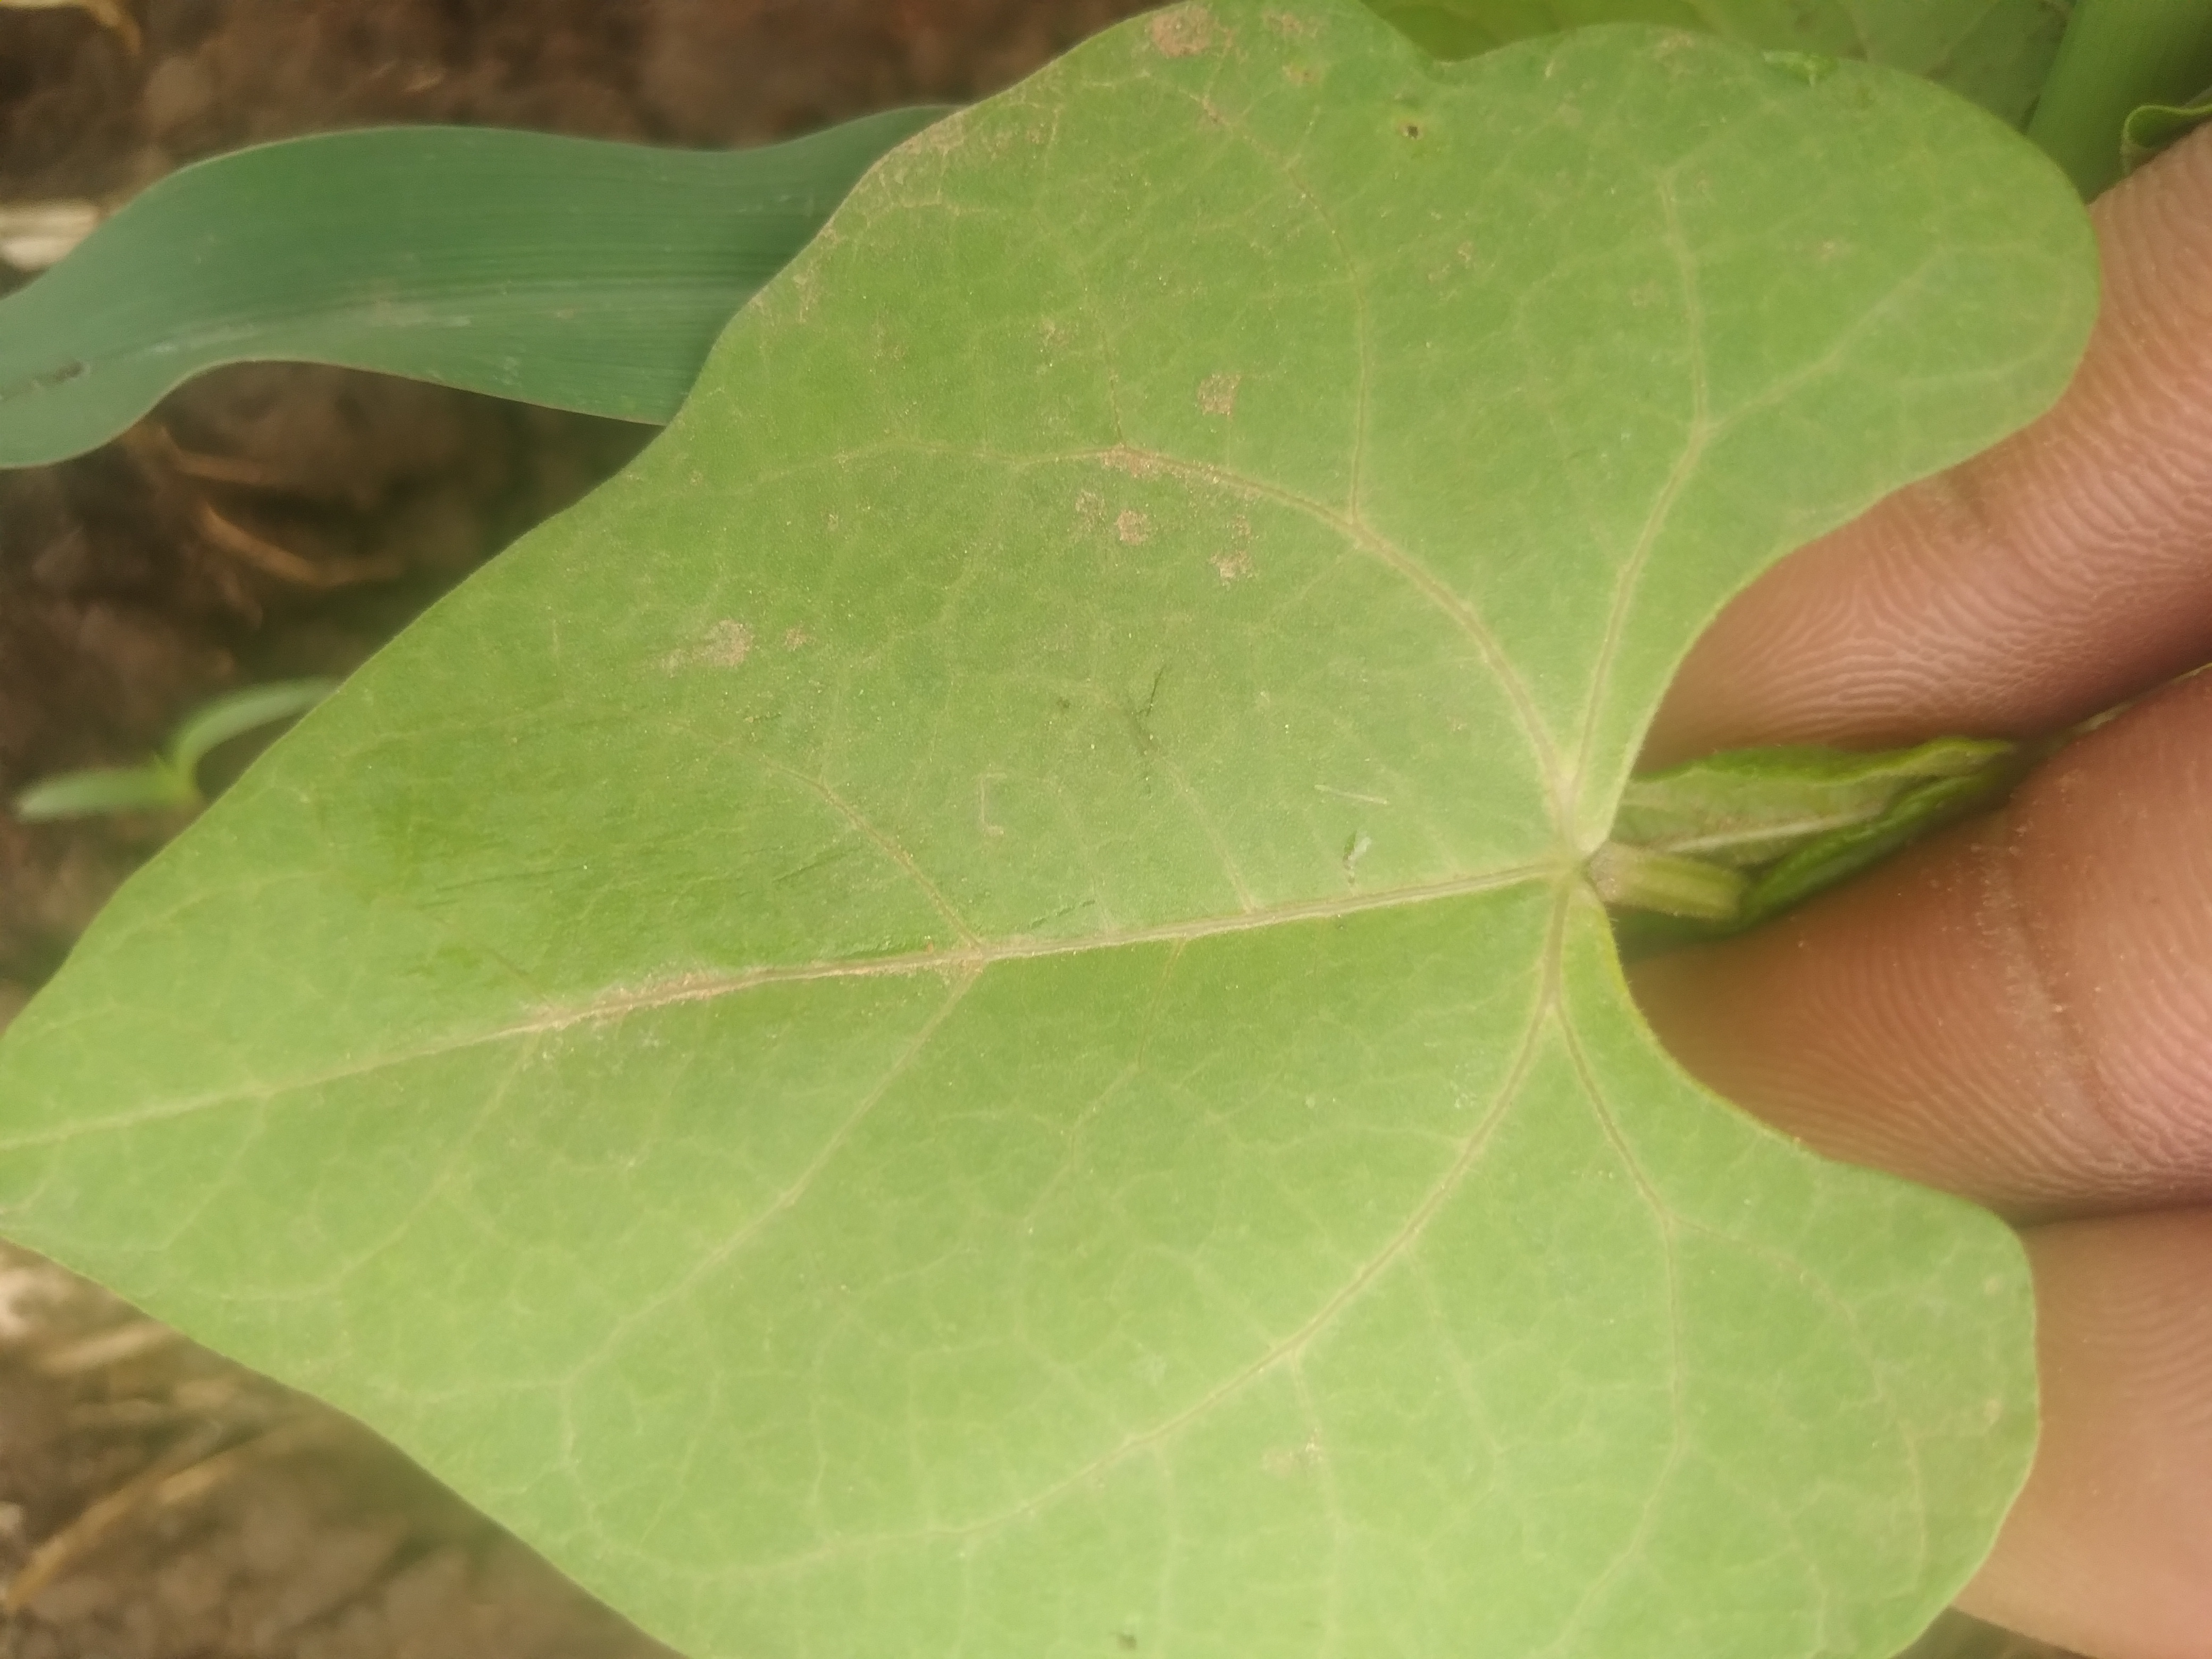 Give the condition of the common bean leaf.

healthy
